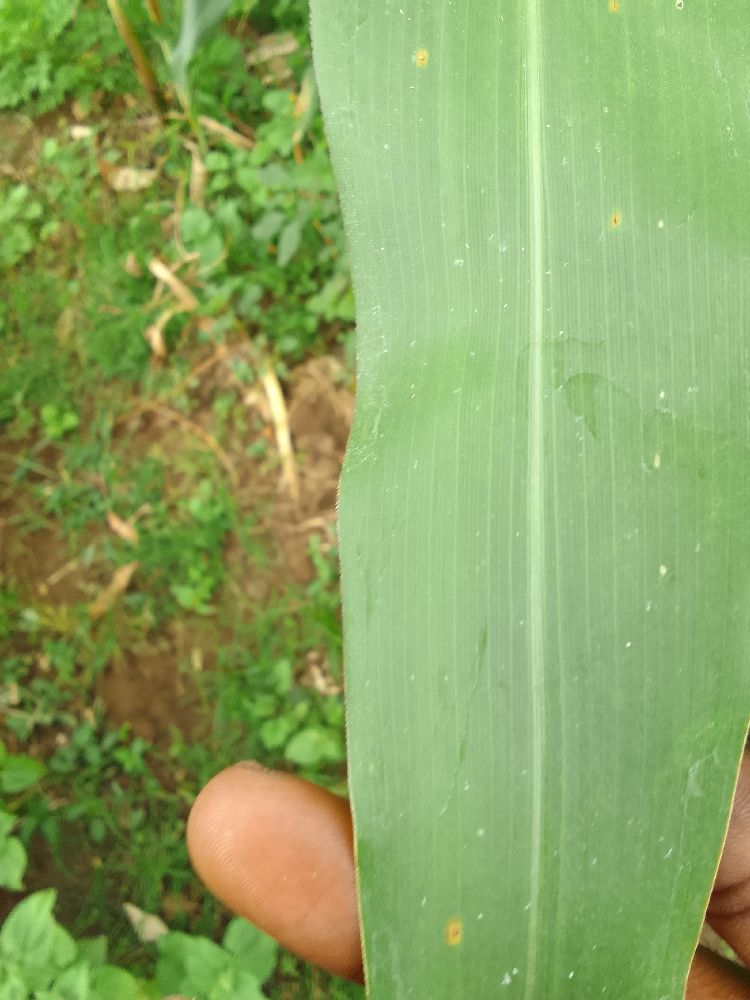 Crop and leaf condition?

maize, healthy
